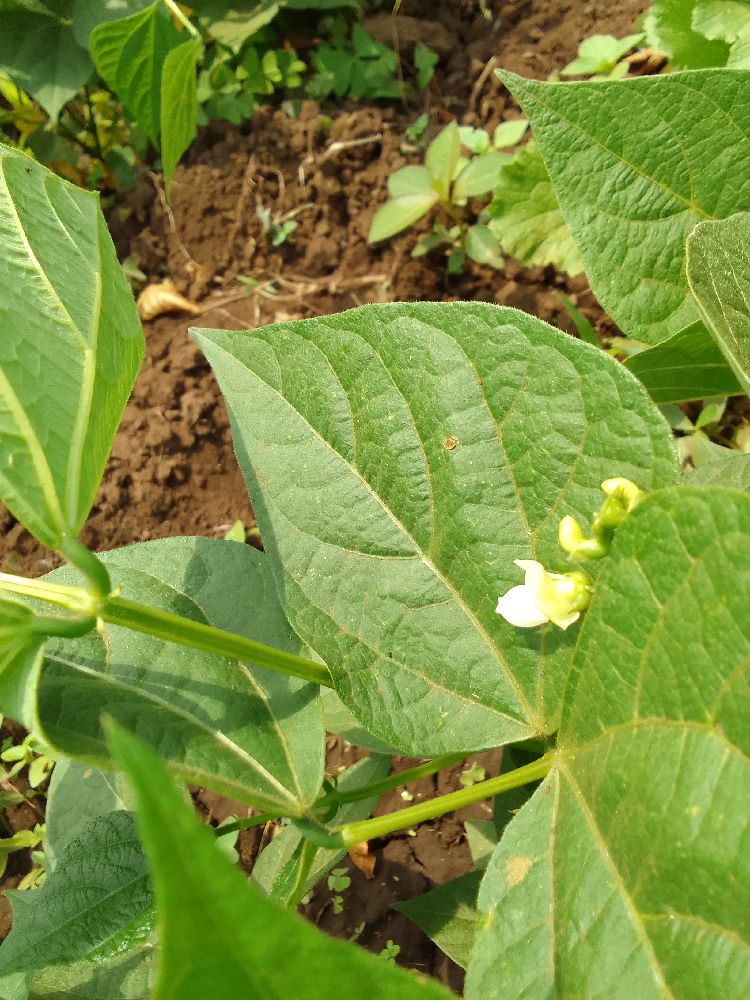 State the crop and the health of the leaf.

common bean, healthy
